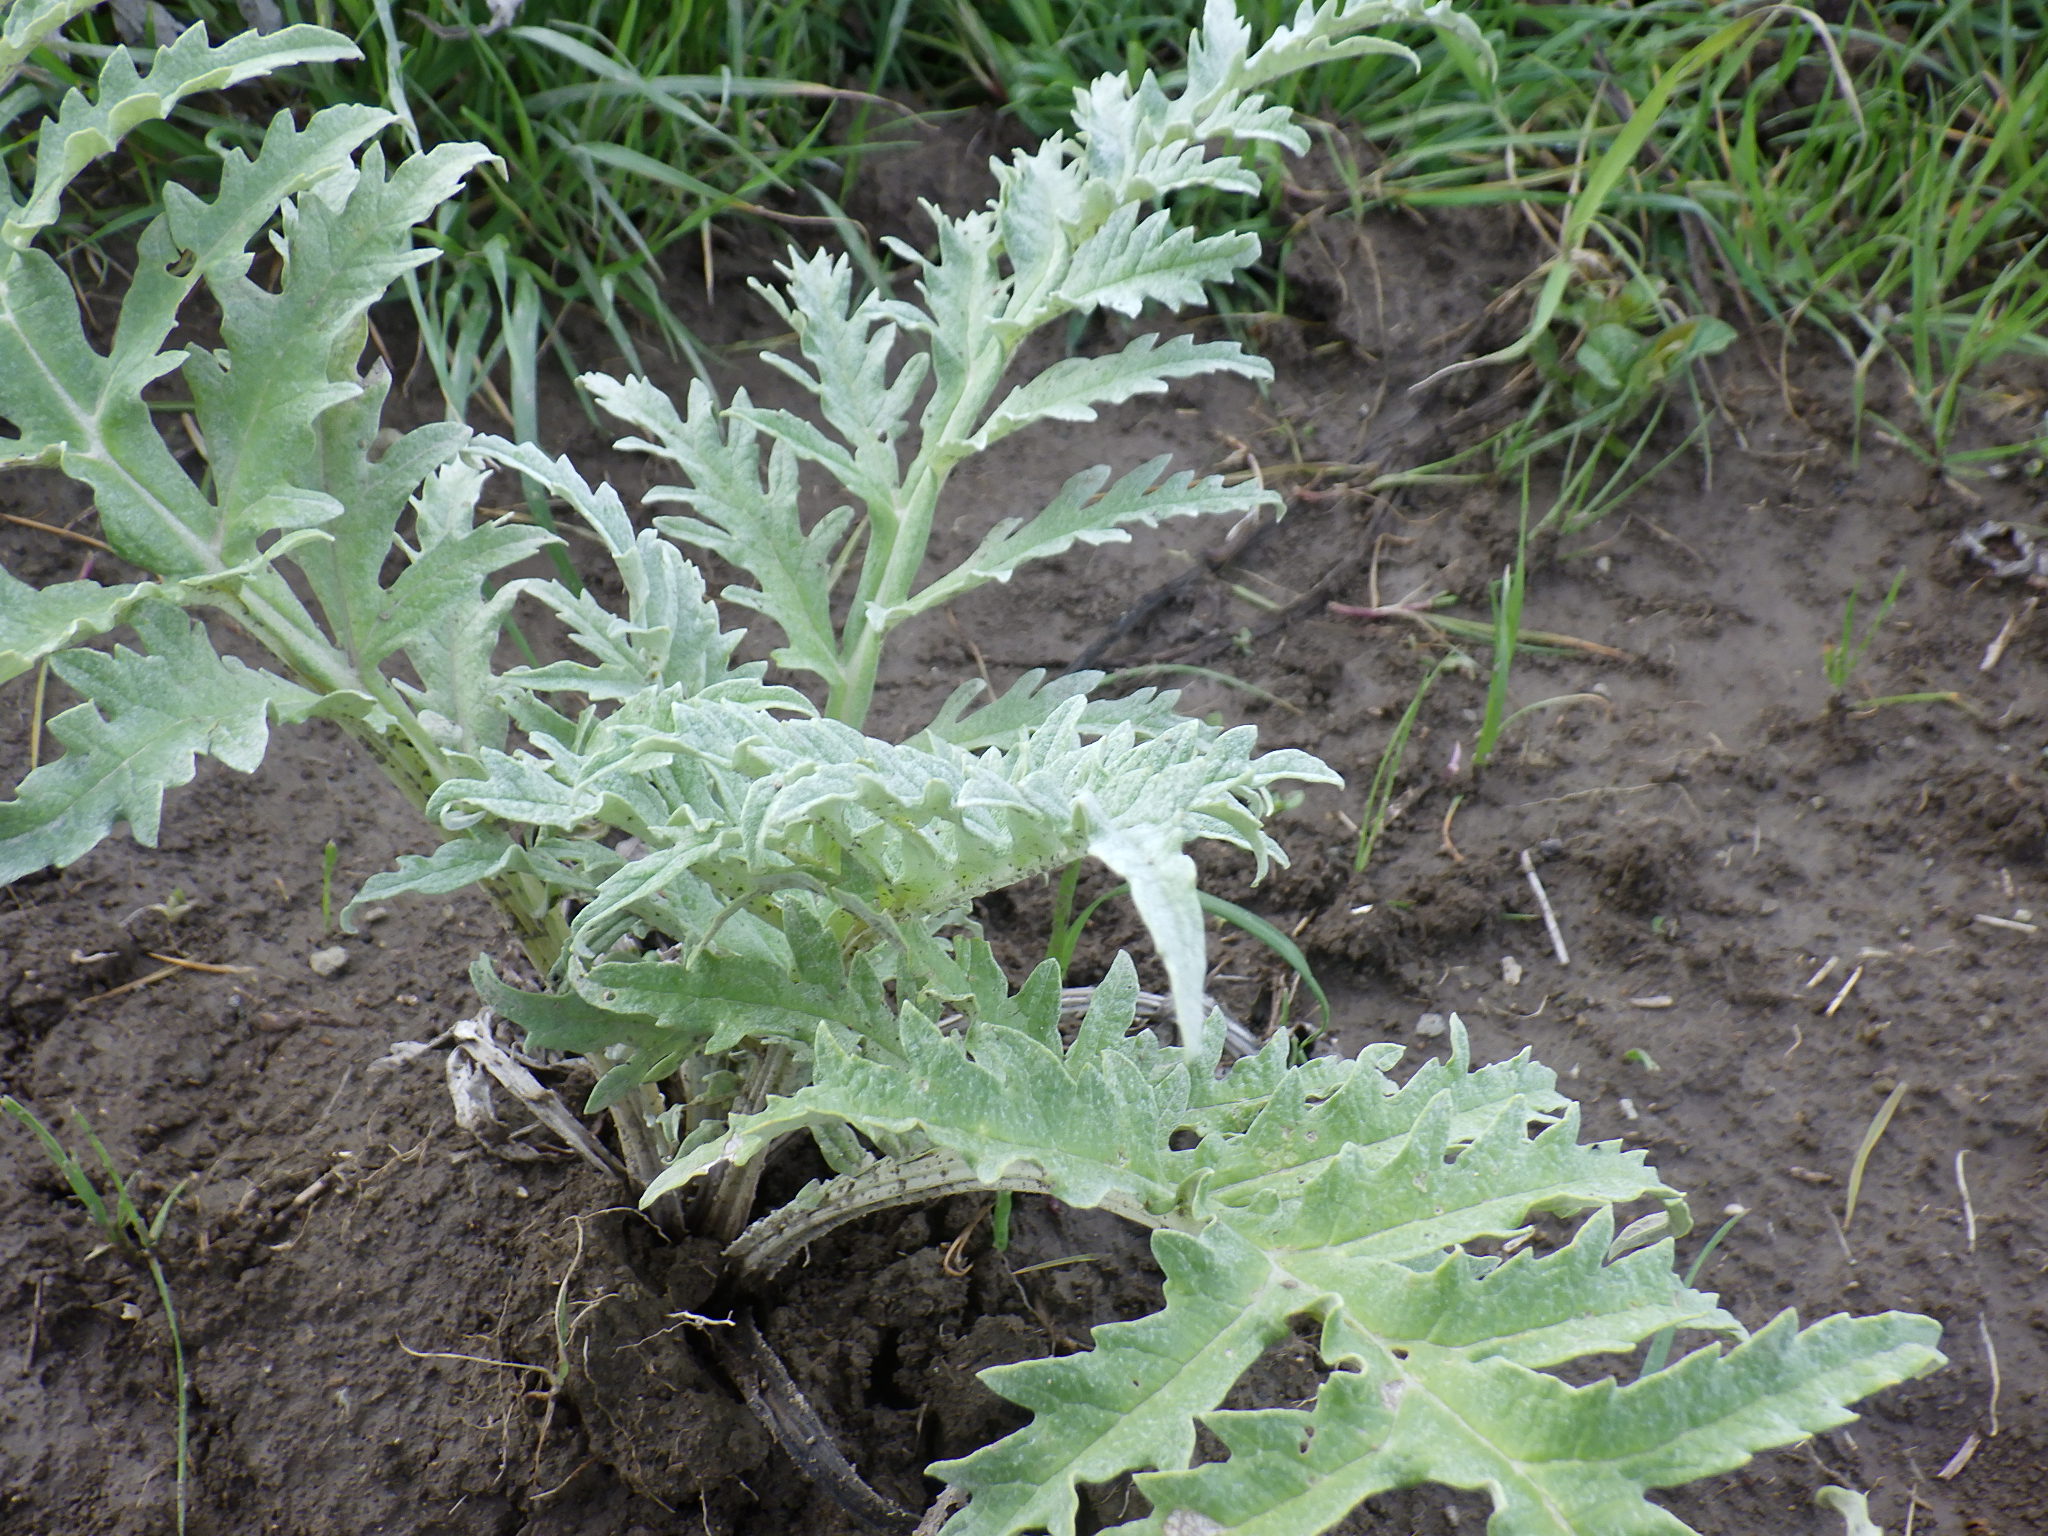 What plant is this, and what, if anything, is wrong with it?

artichoke, healthy
